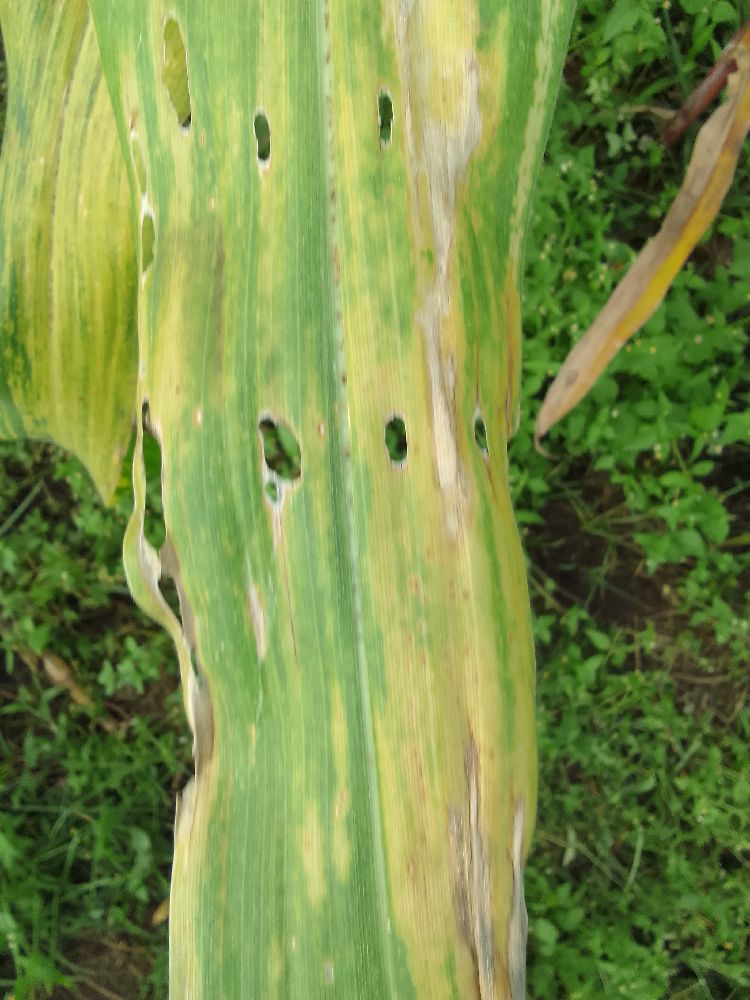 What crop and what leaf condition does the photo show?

maize, maize lethal necrosis
